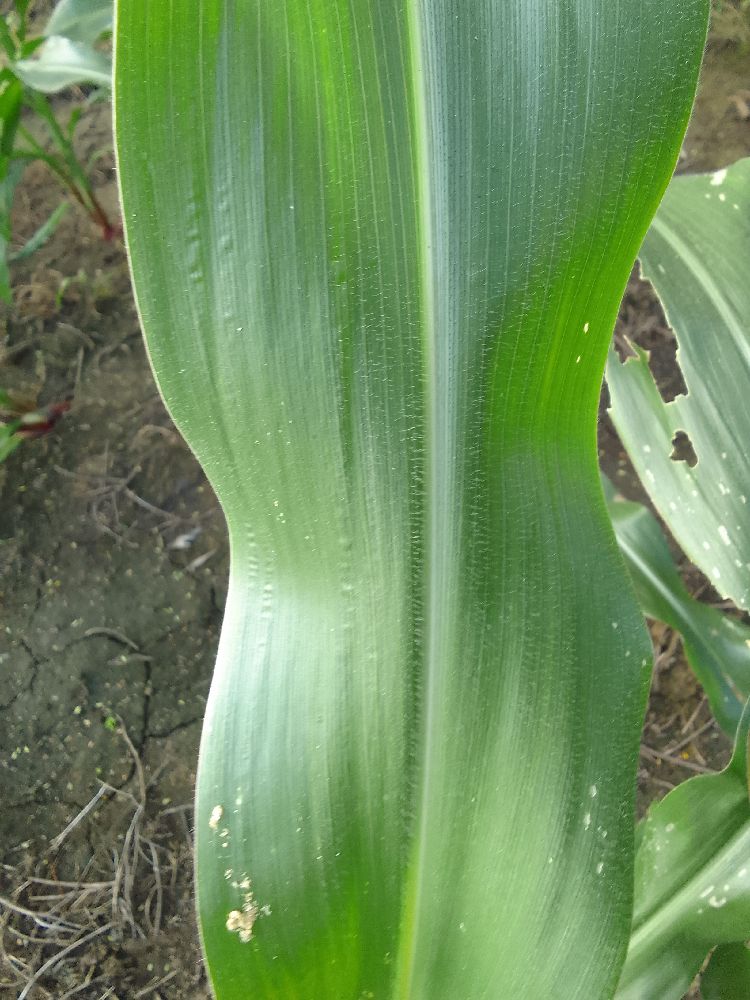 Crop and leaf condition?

maize, healthy
